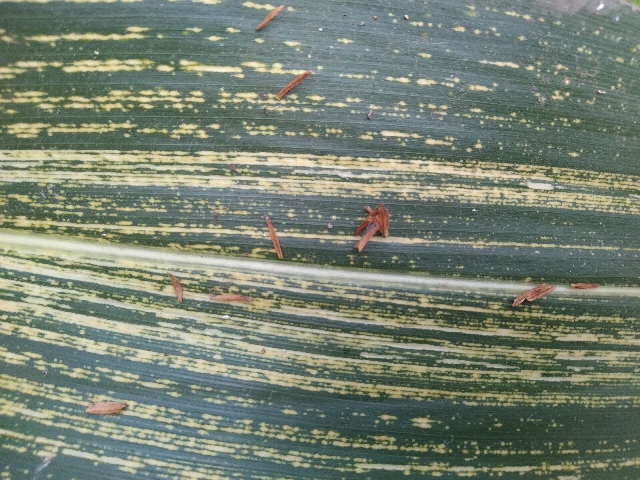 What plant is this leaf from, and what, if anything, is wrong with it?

maize, maize streak virus
